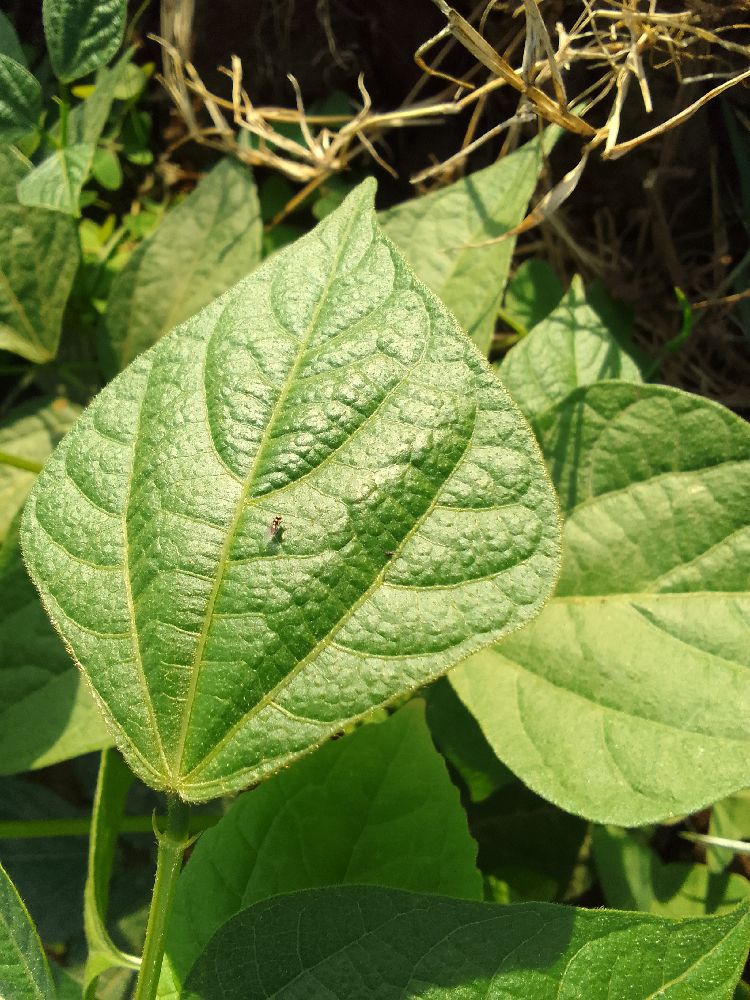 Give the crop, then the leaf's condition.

common bean, healthy
